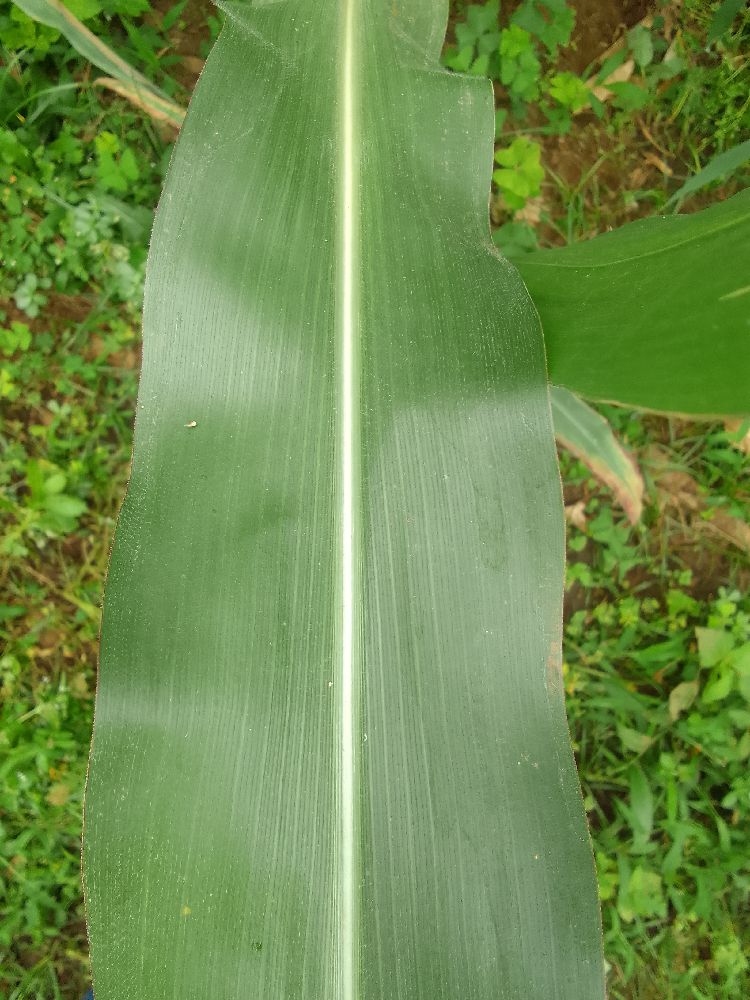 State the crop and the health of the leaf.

maize, healthy
